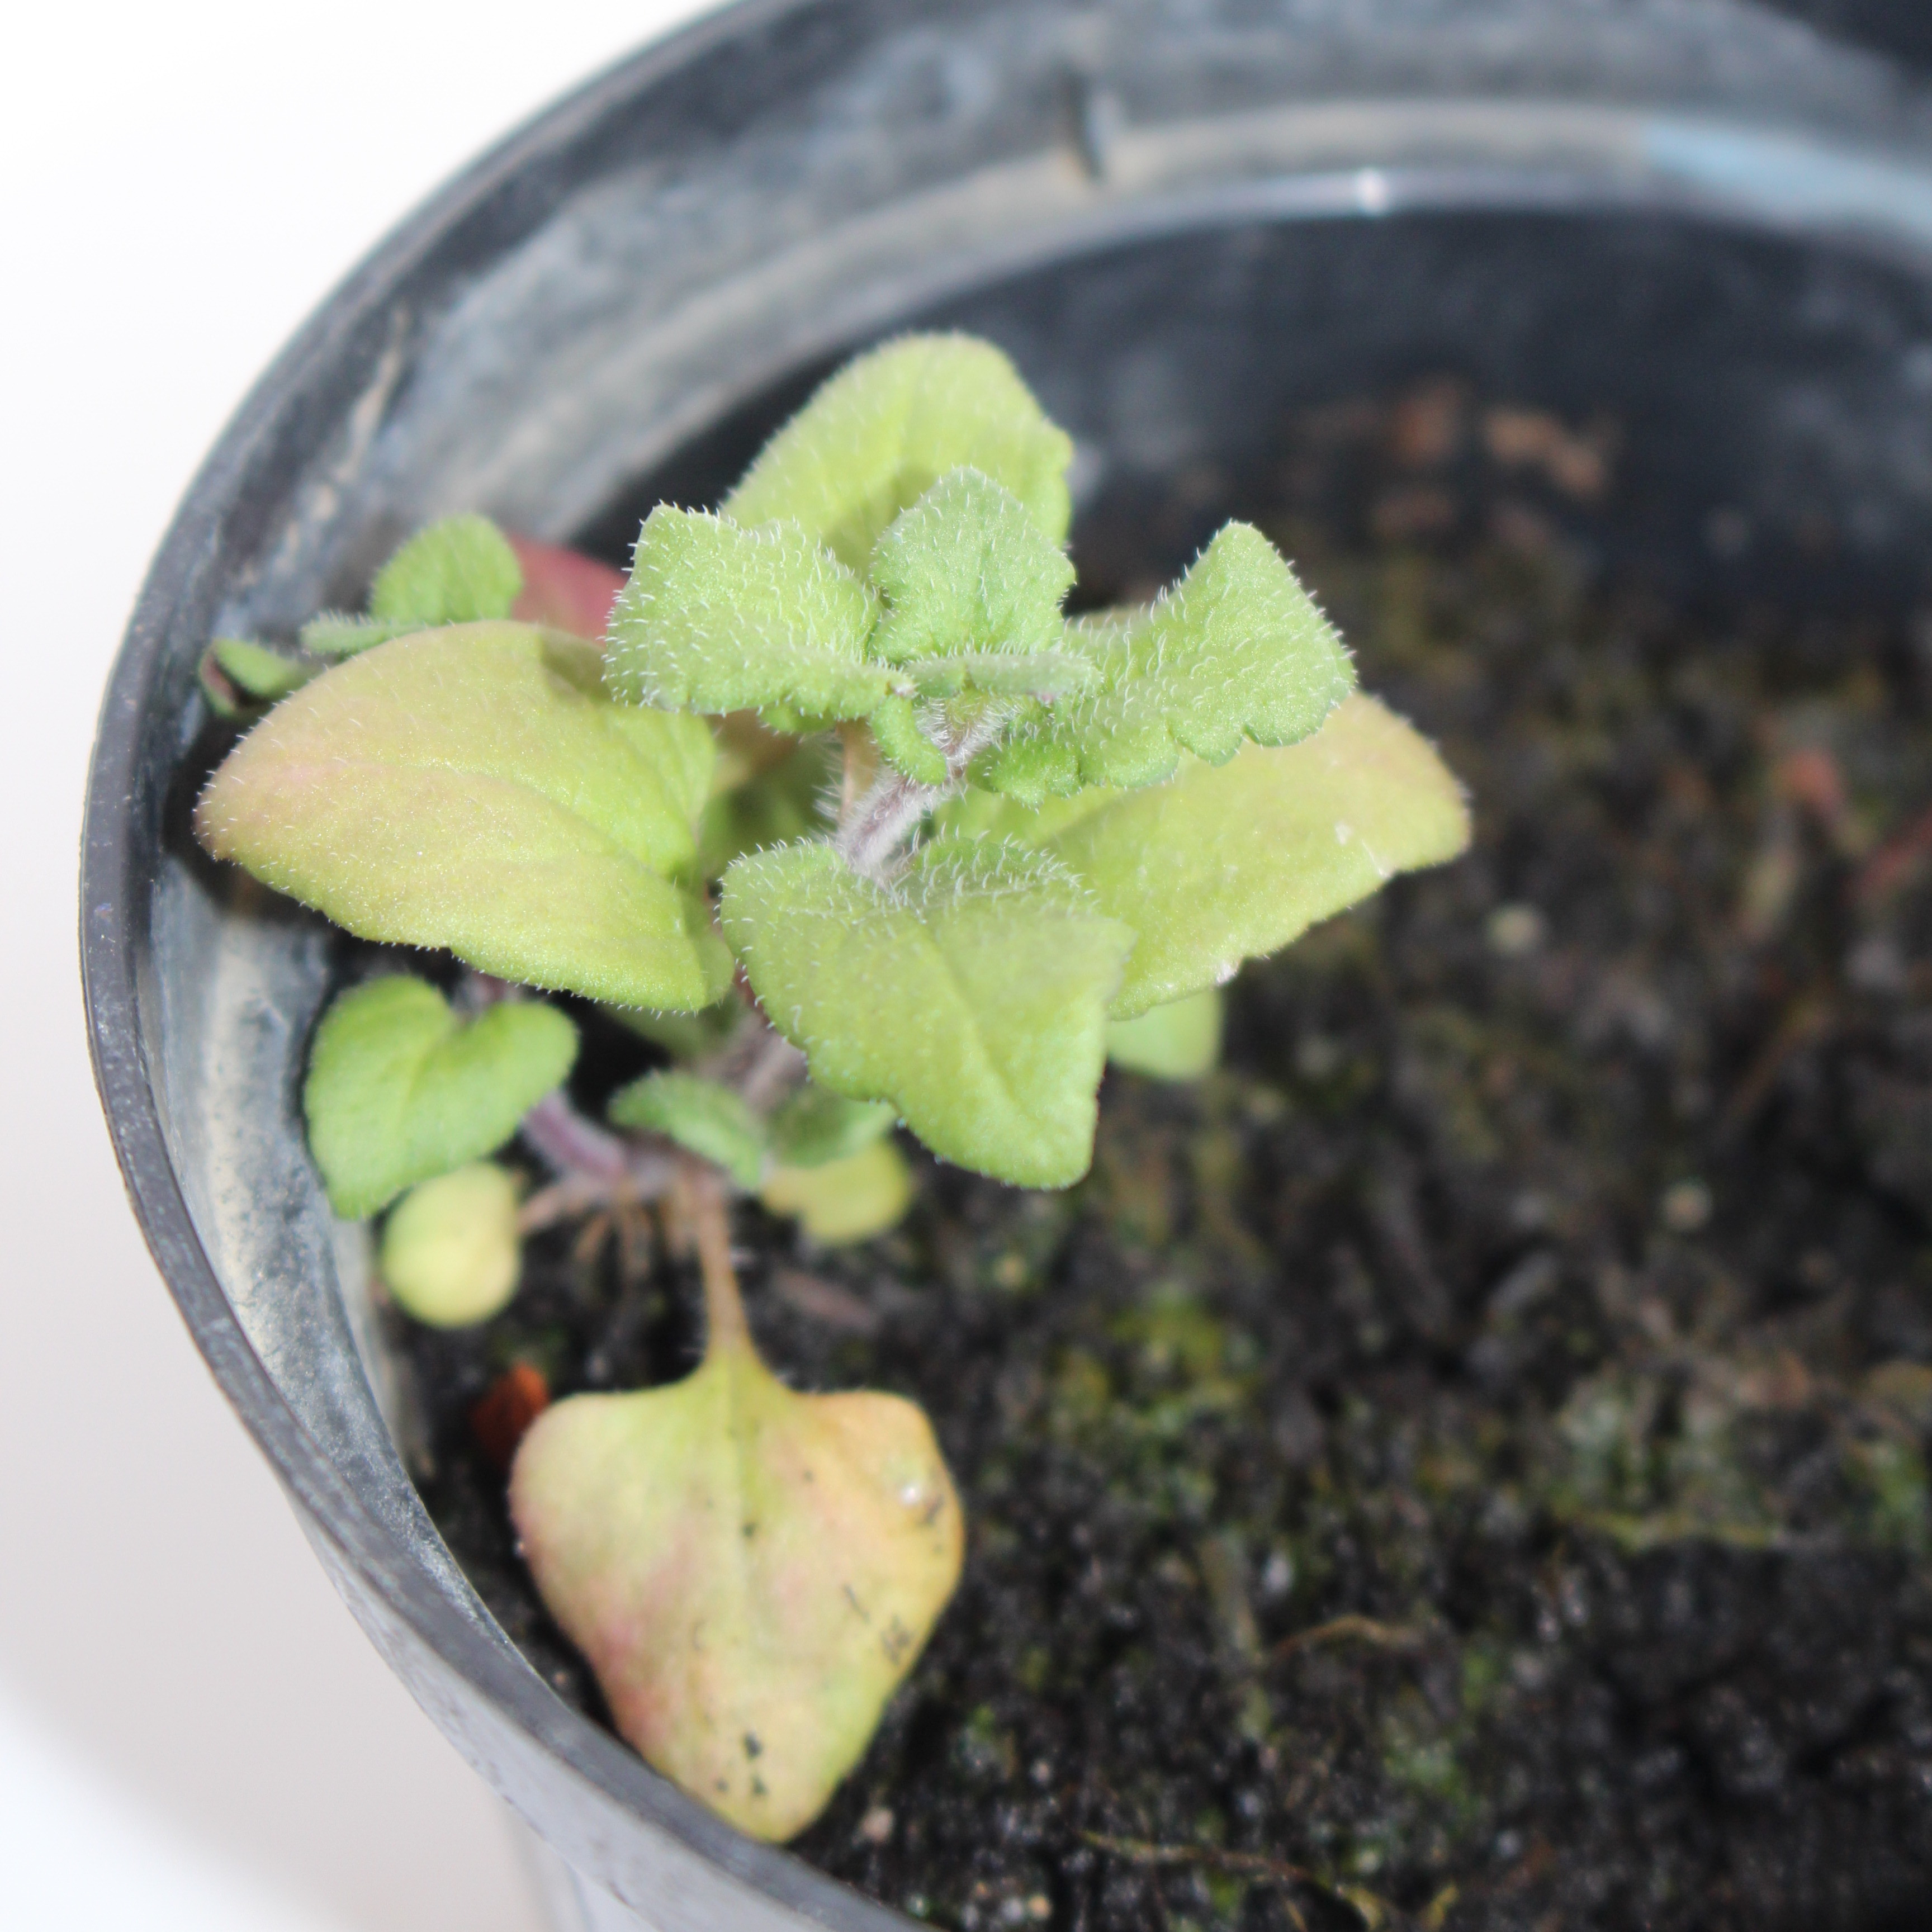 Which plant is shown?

Veronica persica
